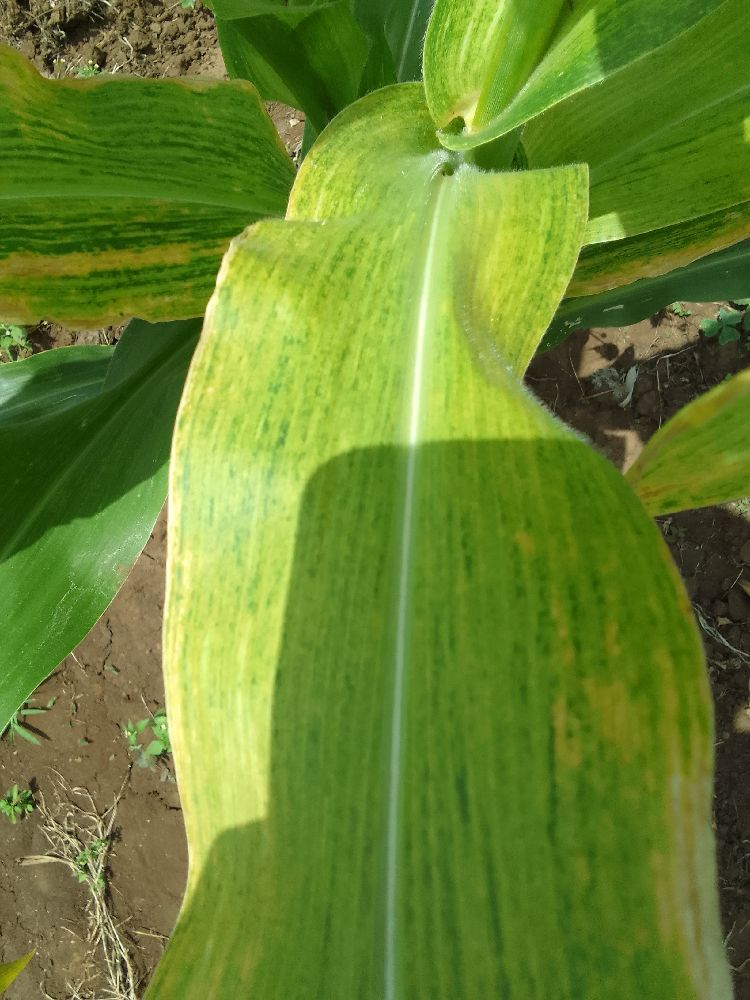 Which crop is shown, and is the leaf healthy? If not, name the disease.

maize, maize lethal necrosis
